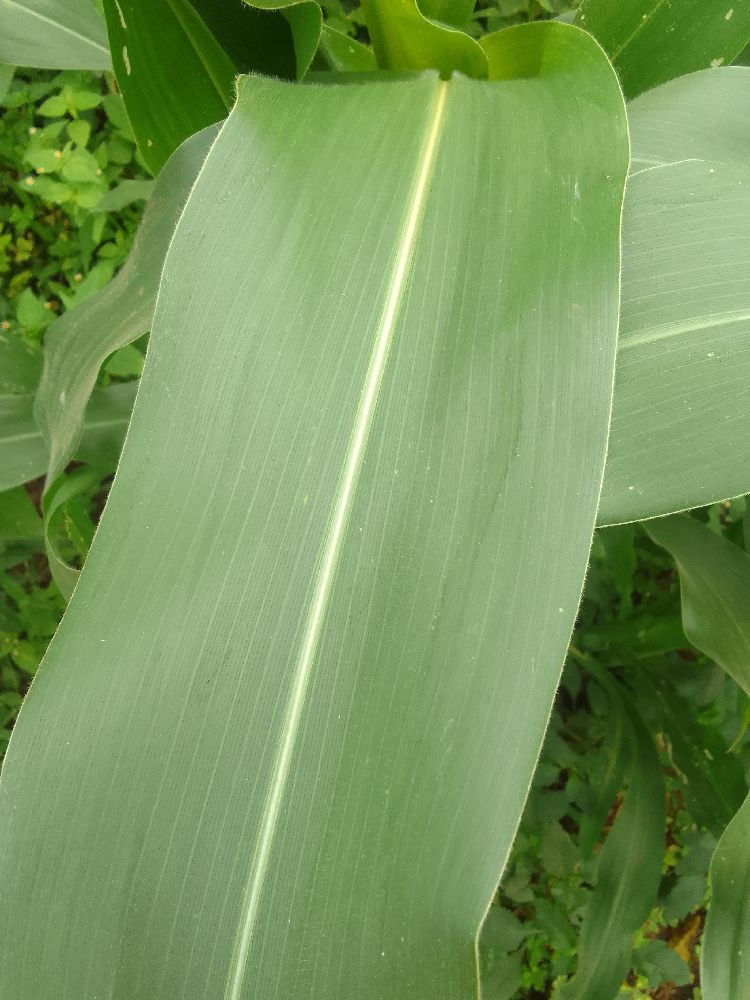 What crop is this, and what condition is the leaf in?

maize, healthy
